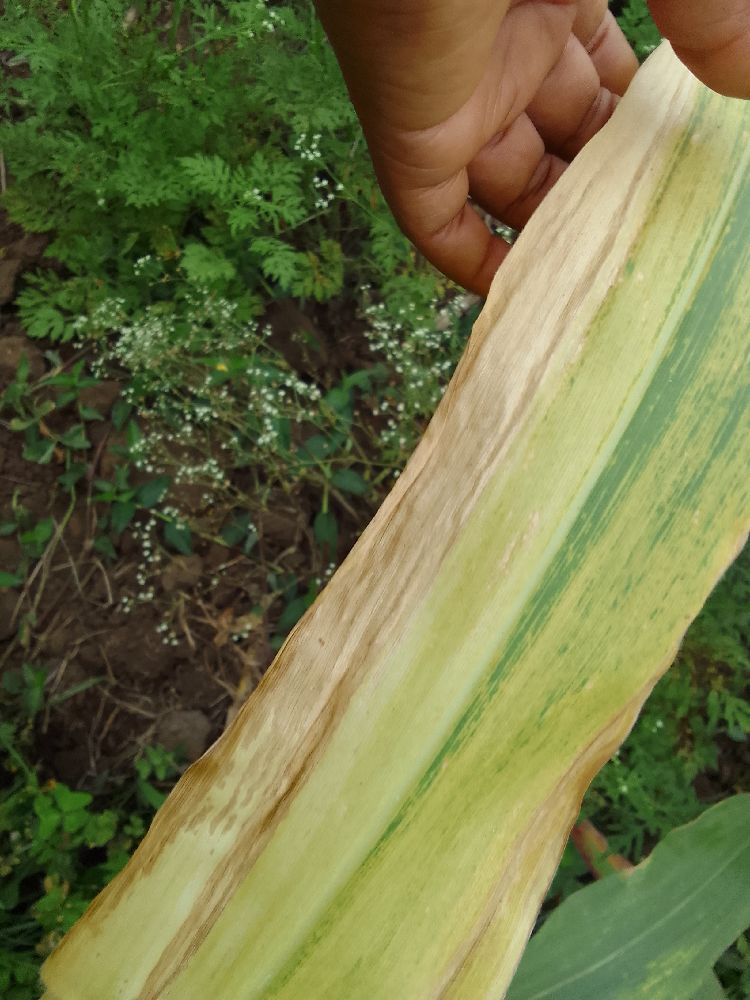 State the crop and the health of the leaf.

maize, maize lethal necrosis
